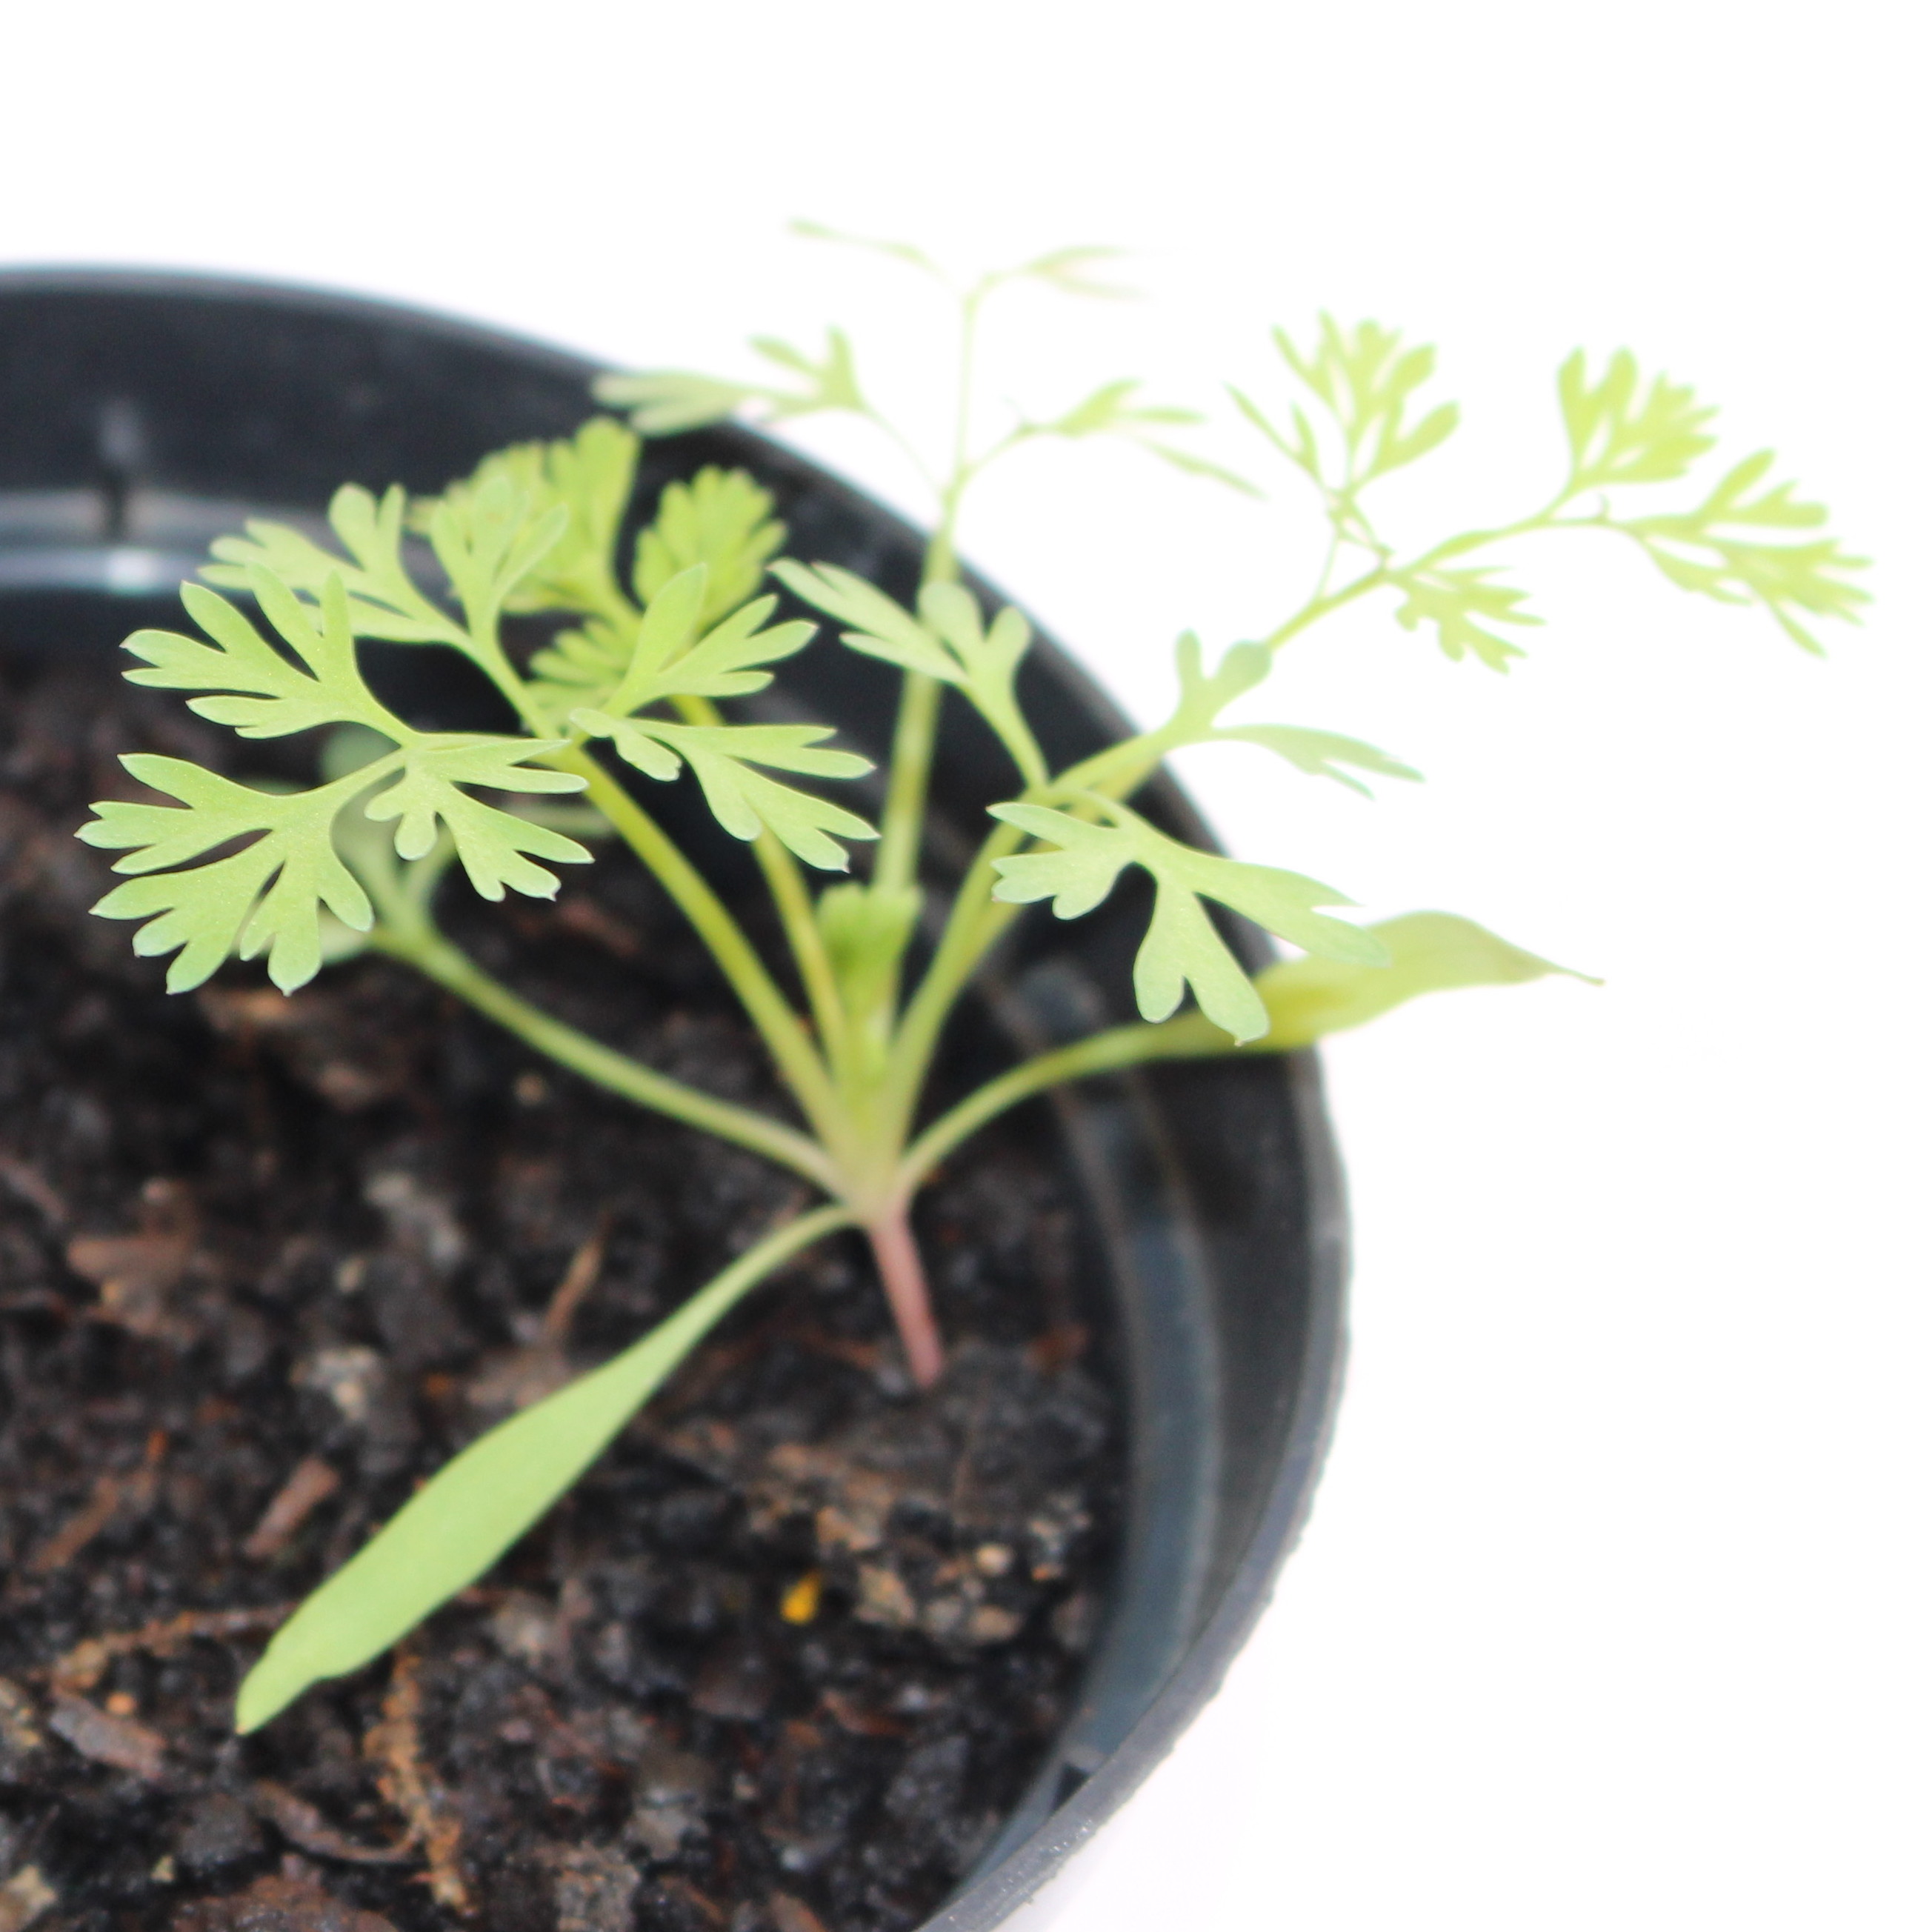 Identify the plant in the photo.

Fumaria officinalis
